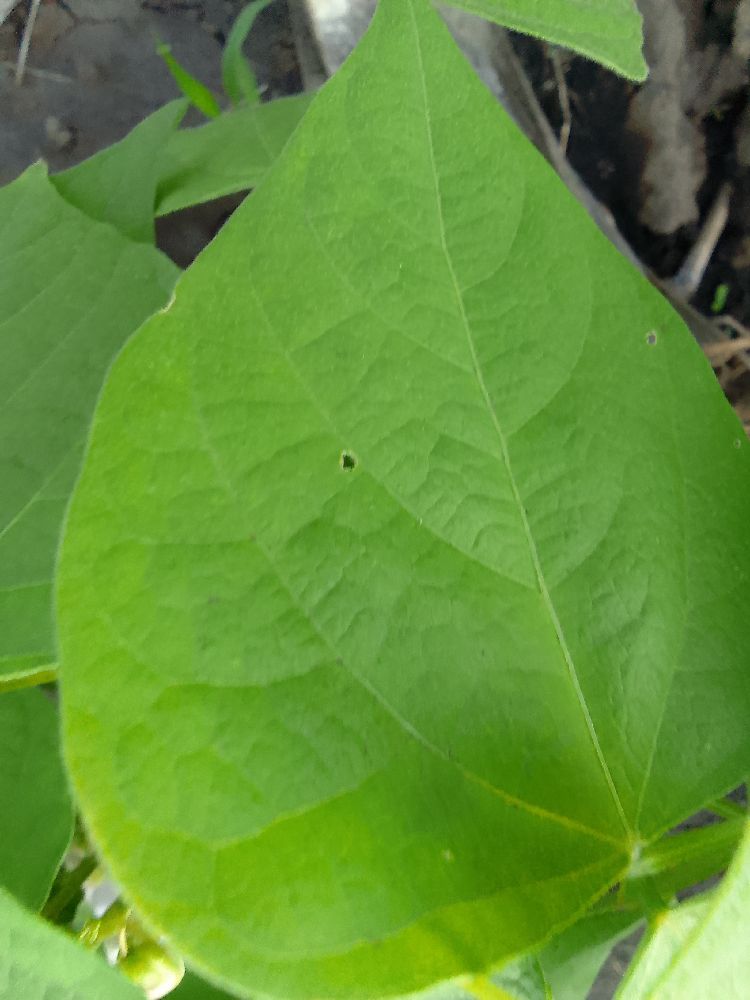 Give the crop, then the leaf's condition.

common bean, healthy
